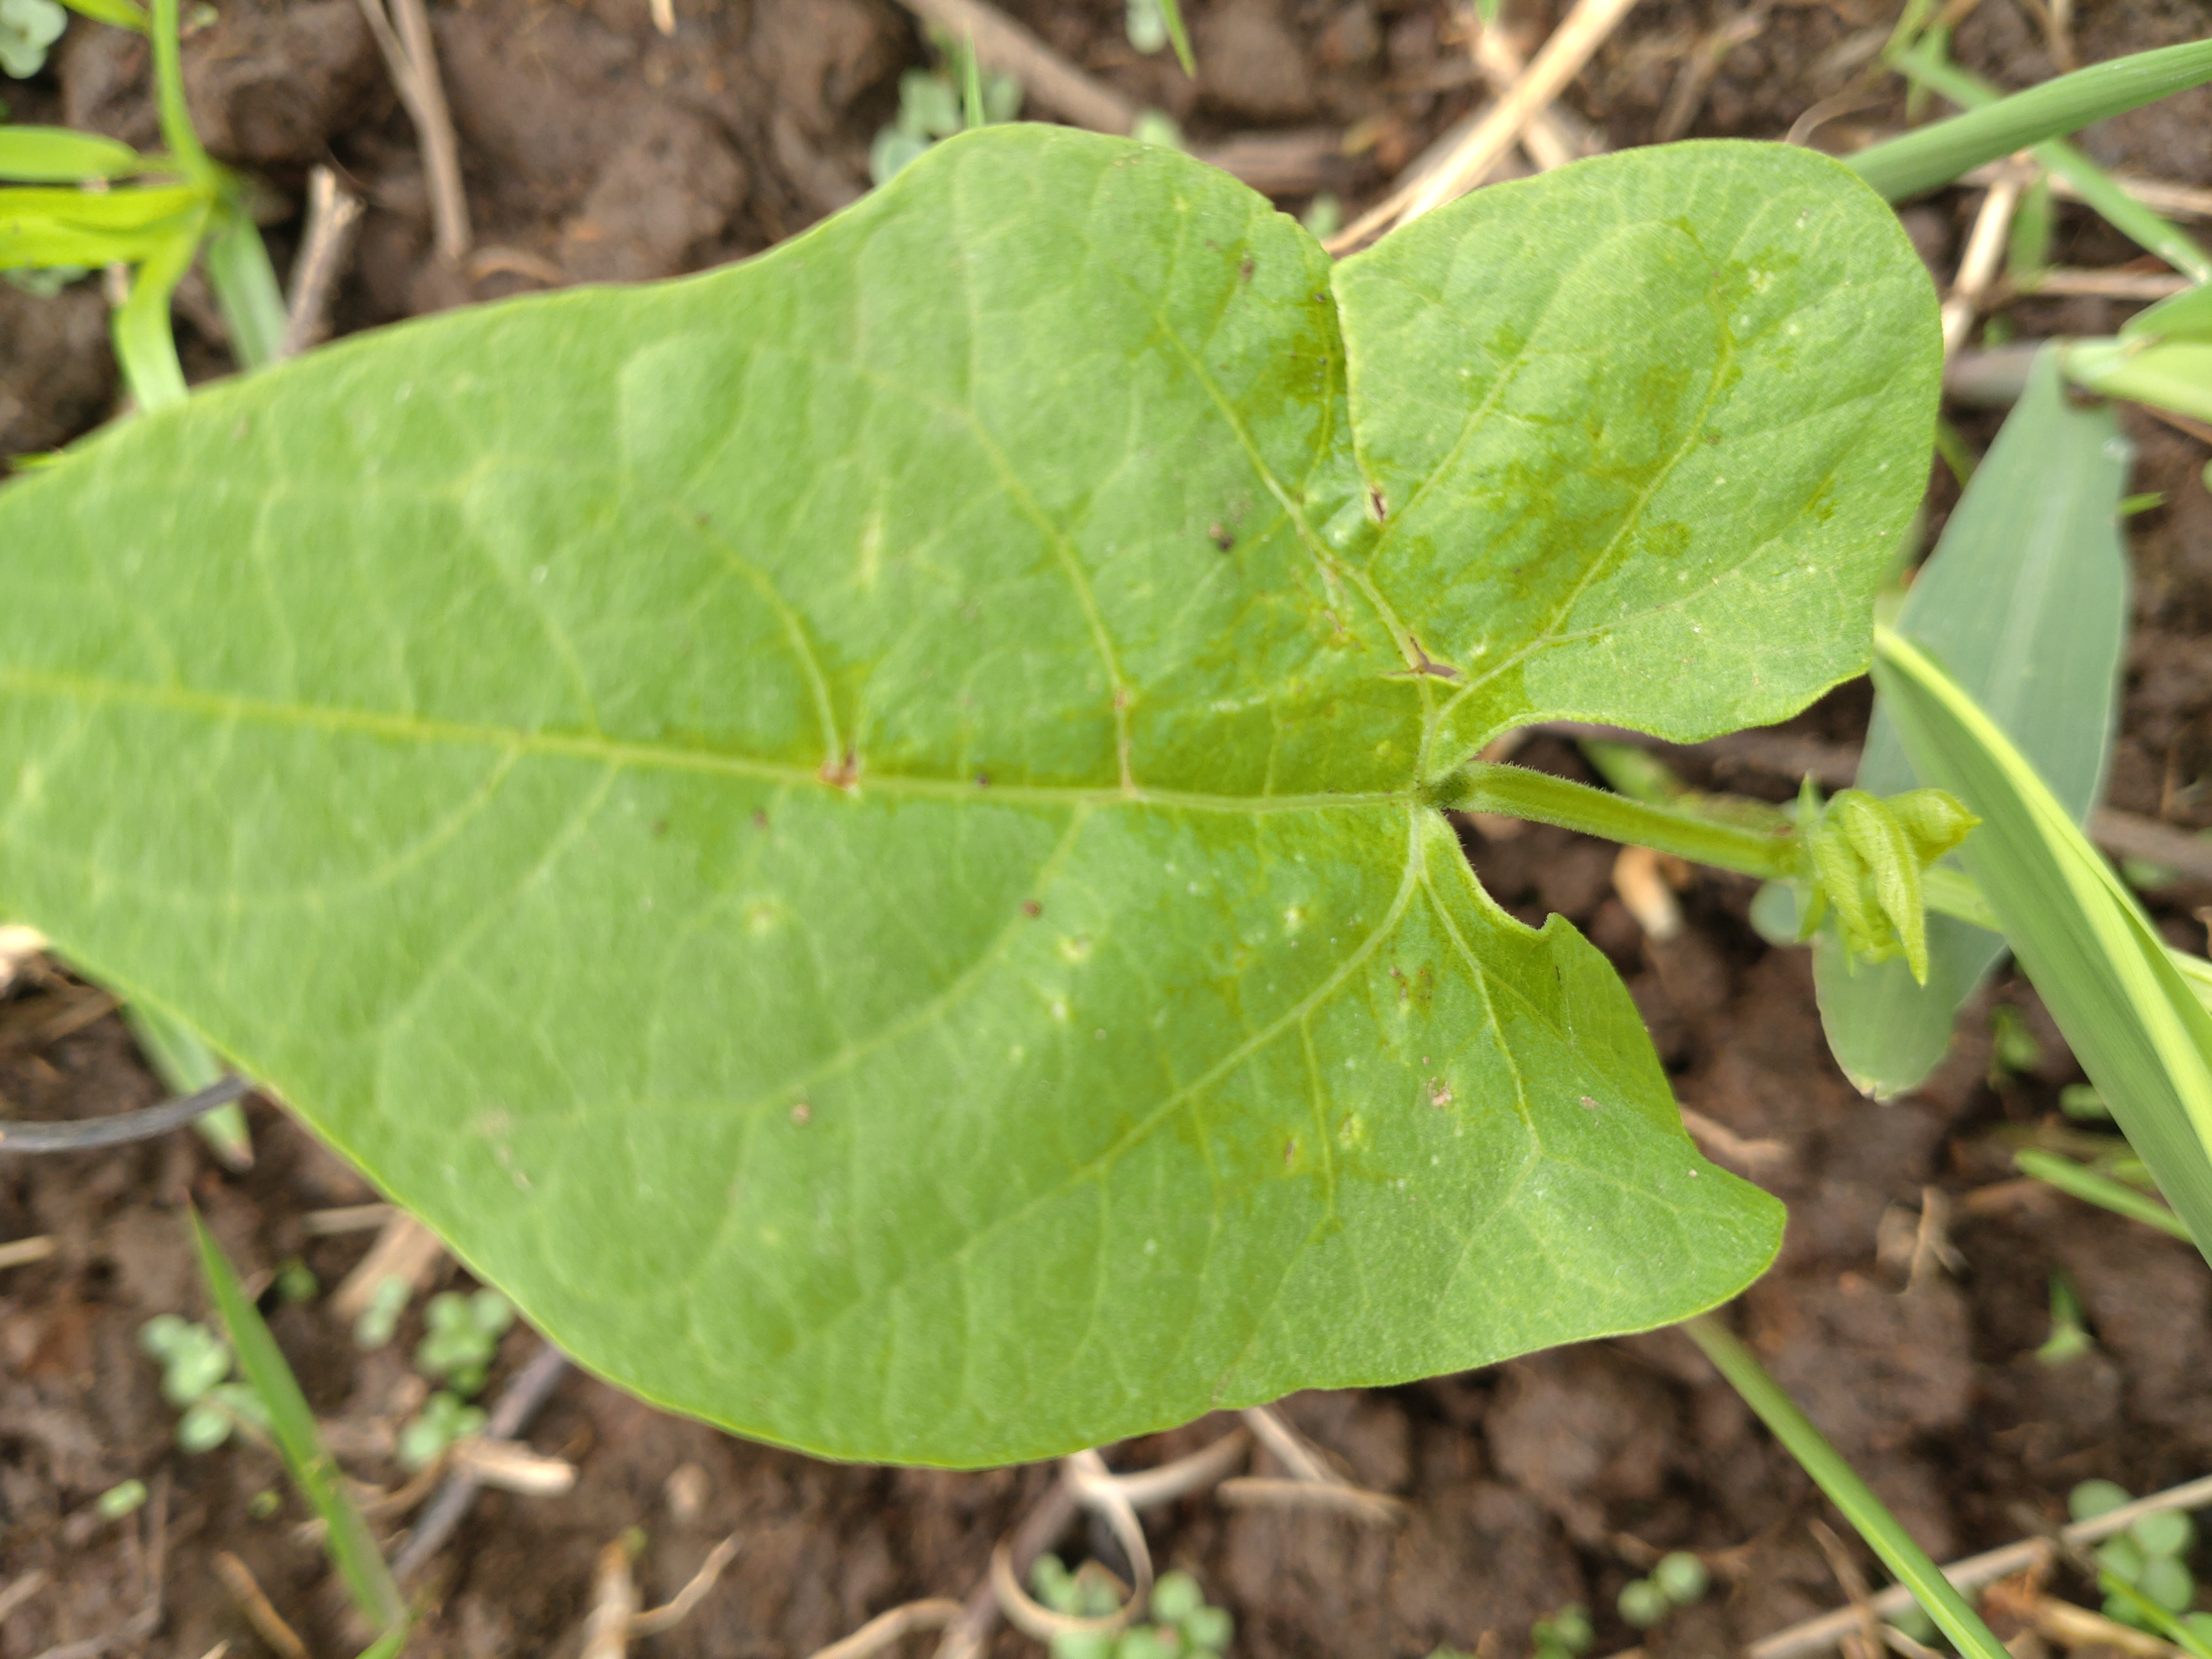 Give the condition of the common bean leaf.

healthy
